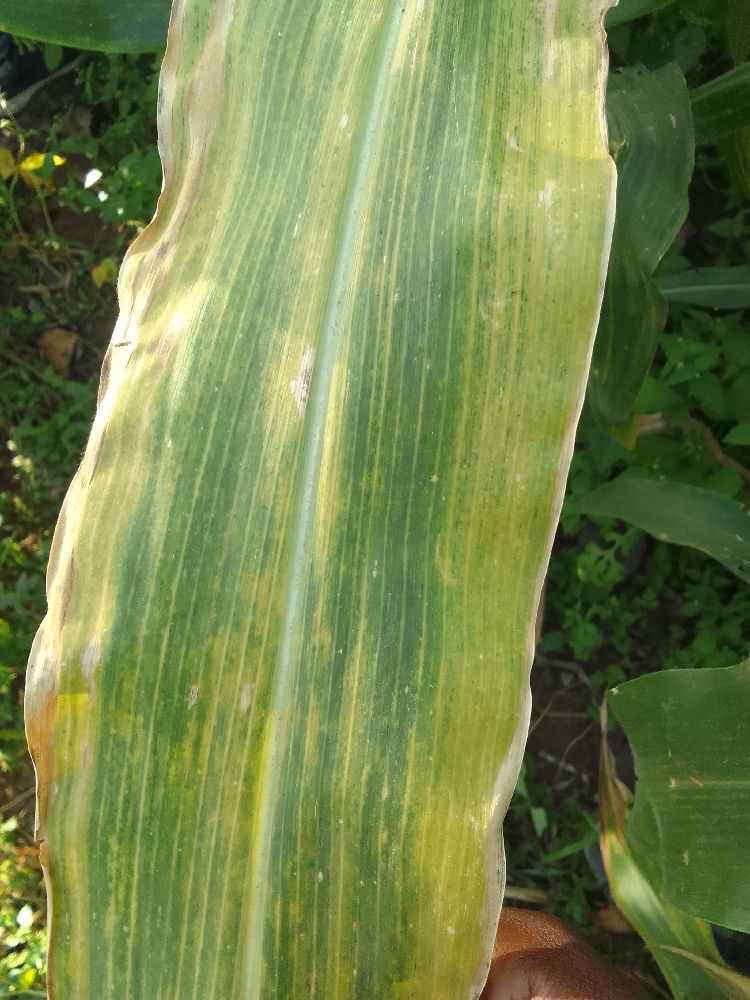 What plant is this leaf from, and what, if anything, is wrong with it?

maize, maize lethal necrosis
